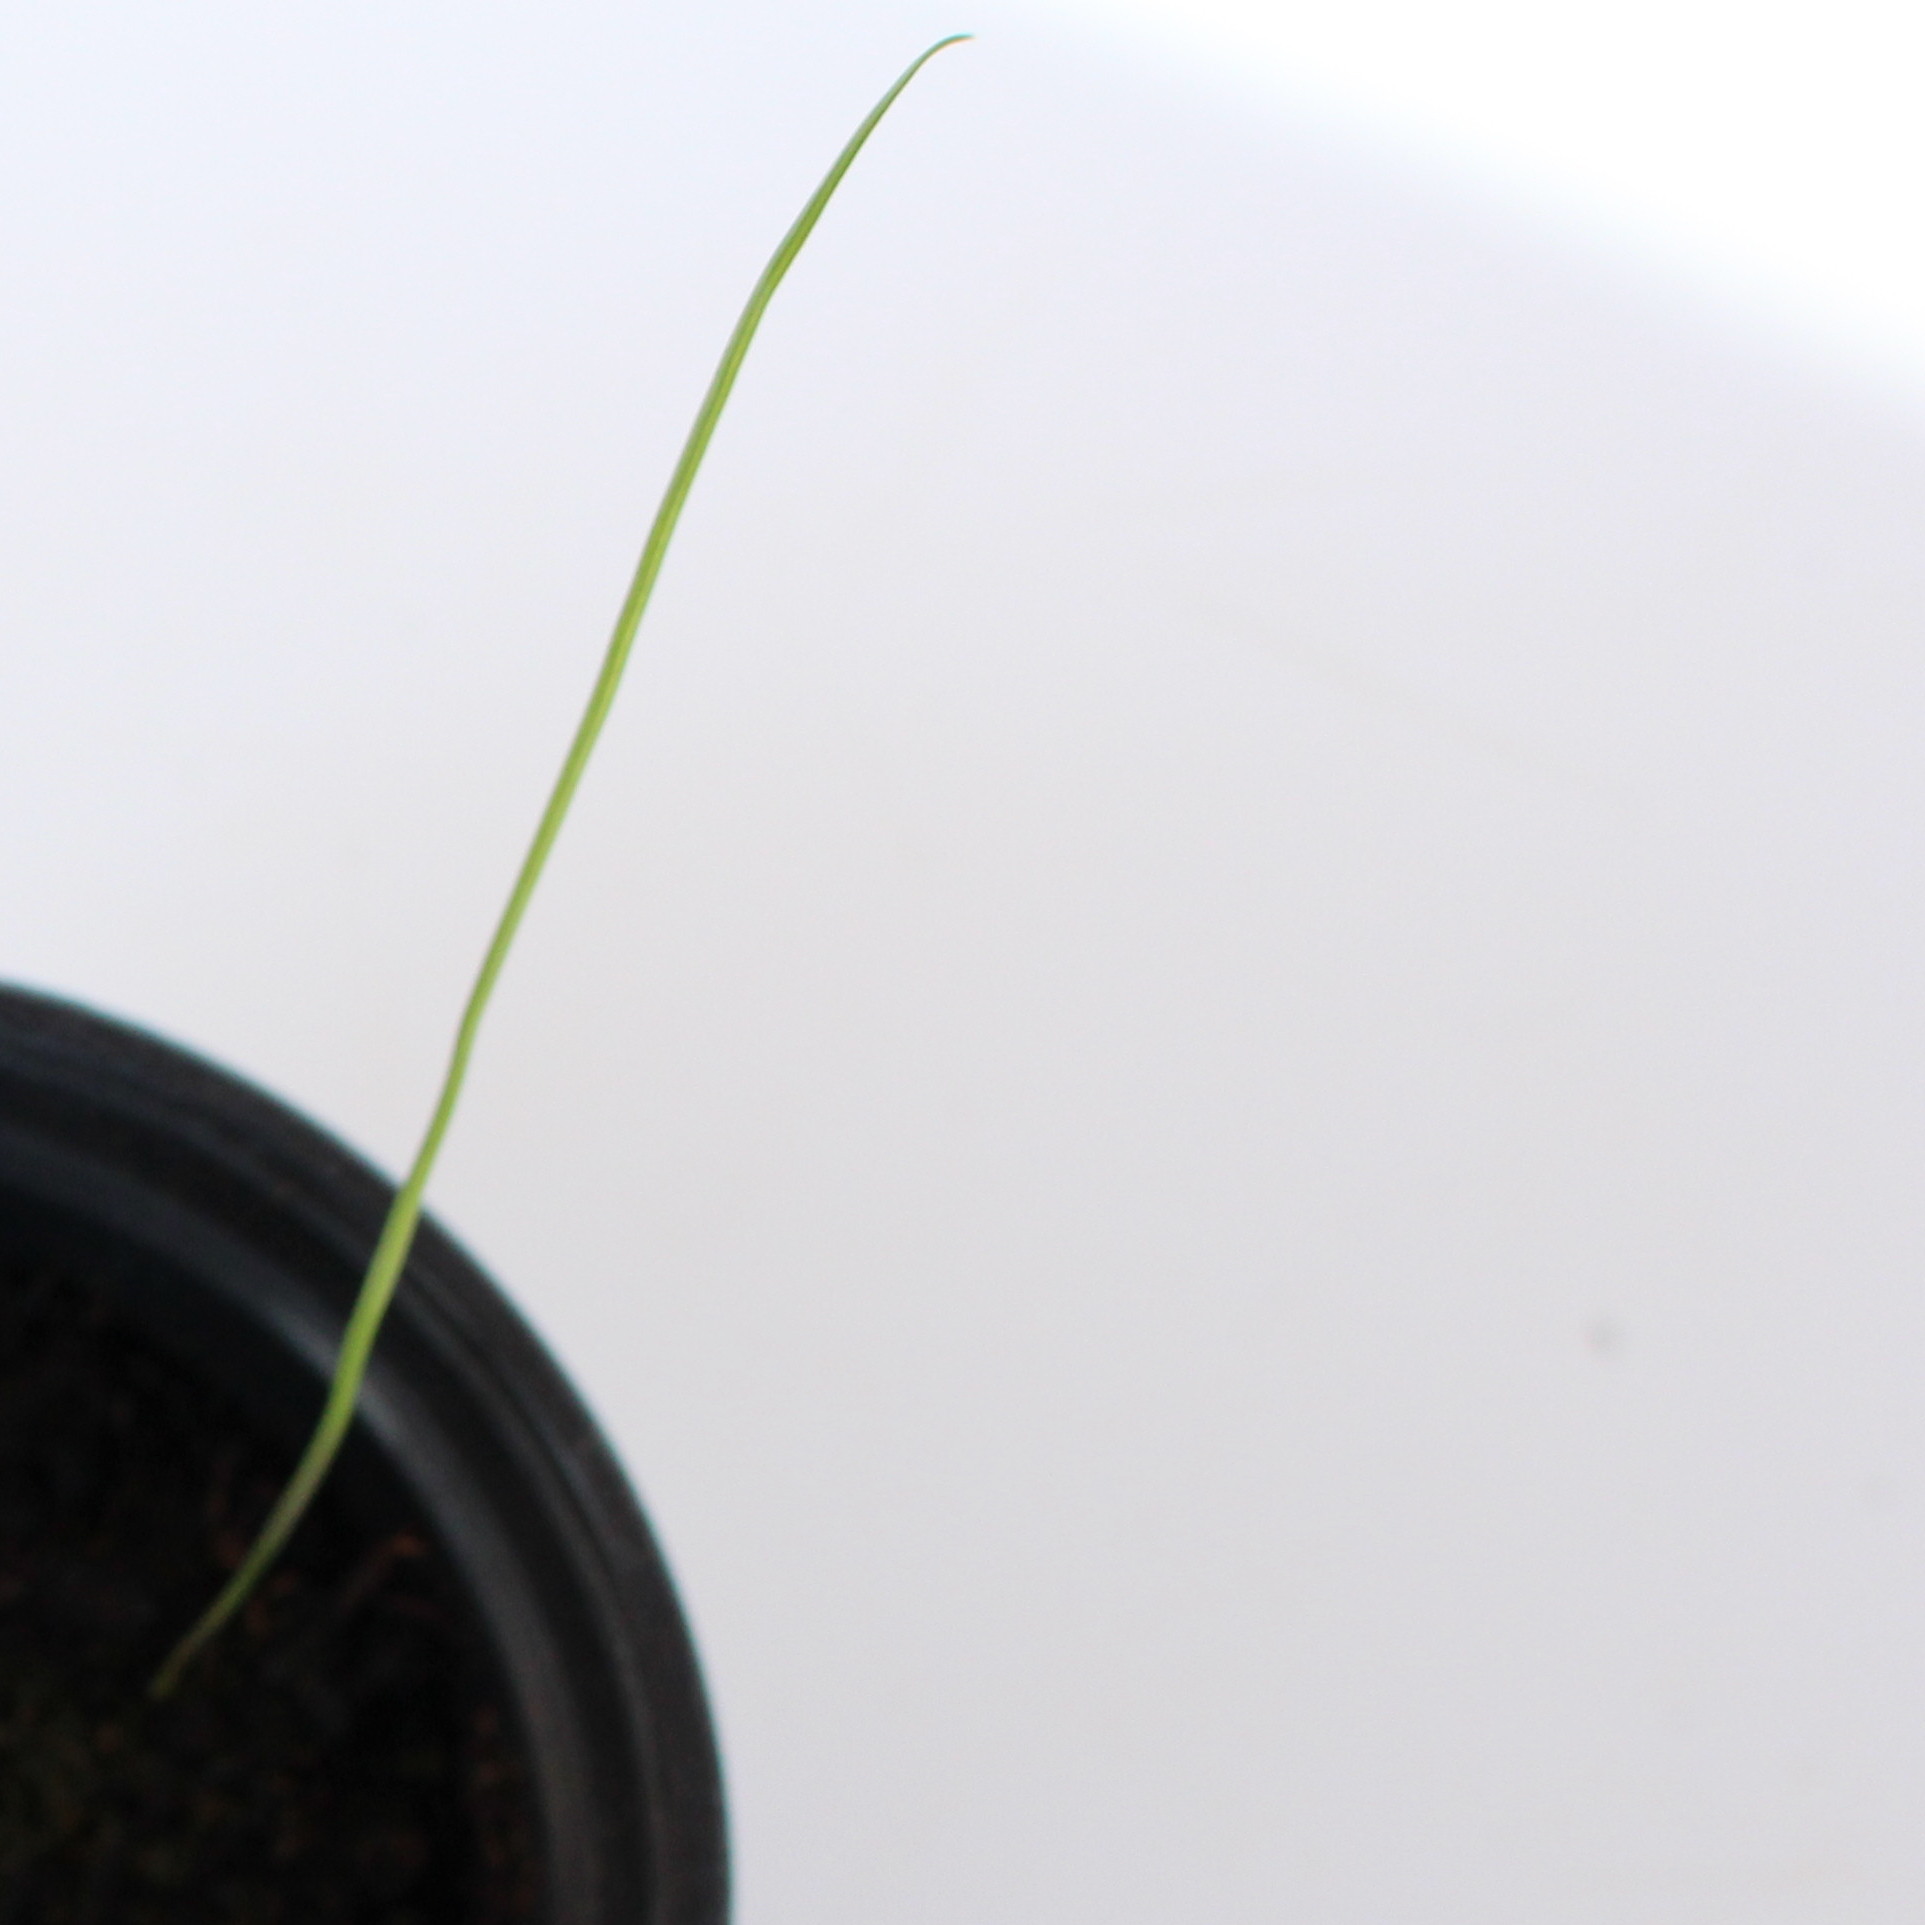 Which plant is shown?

Lolium multiflorum
